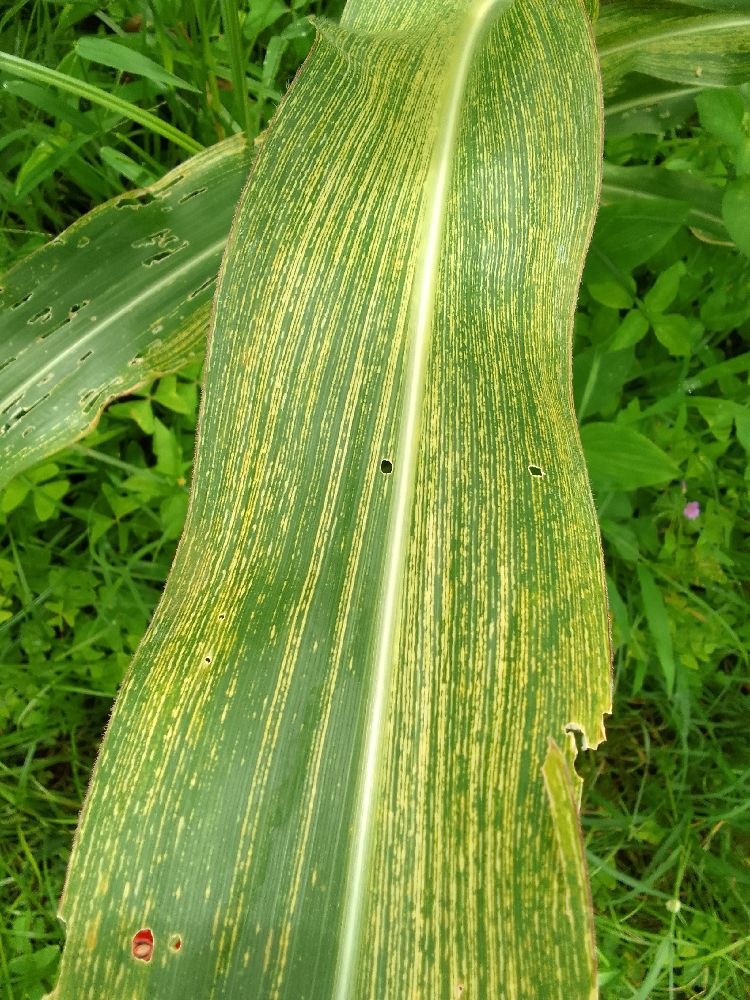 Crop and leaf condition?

maize, maize streak virus
